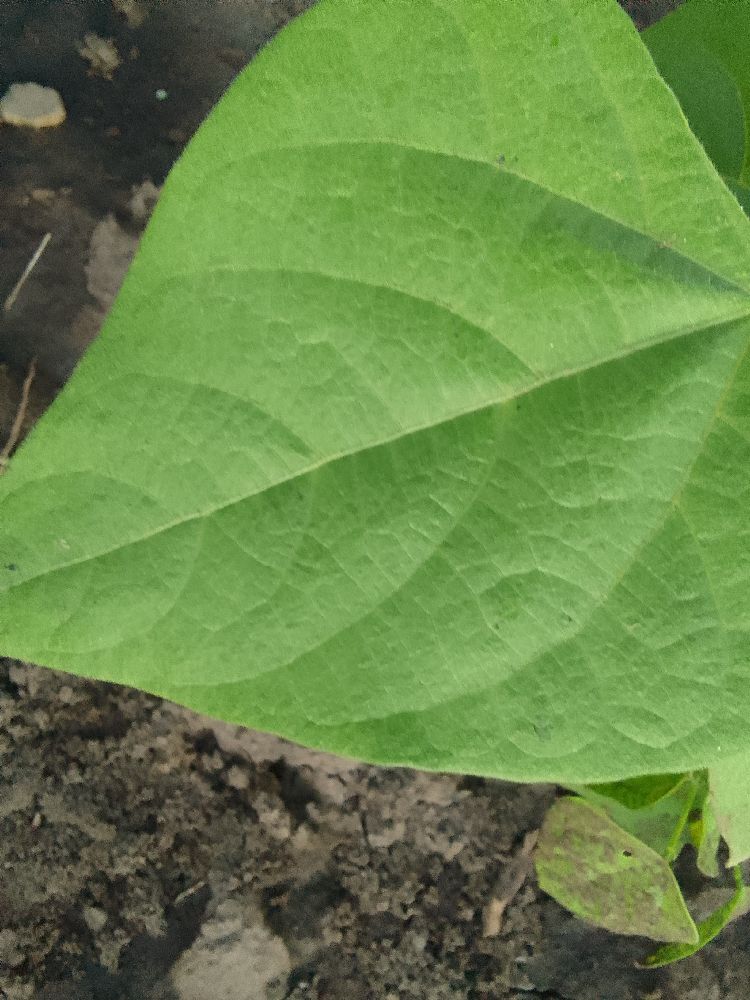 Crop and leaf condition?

common bean, healthy
